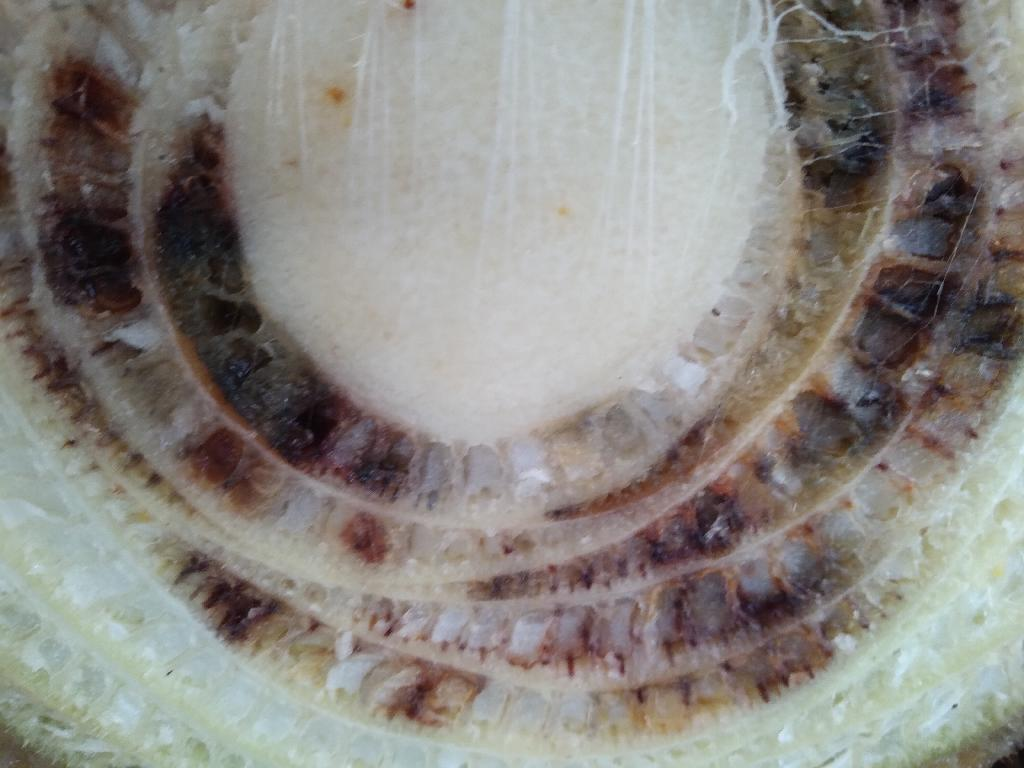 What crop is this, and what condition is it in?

banana, fusarium wilt race 1
